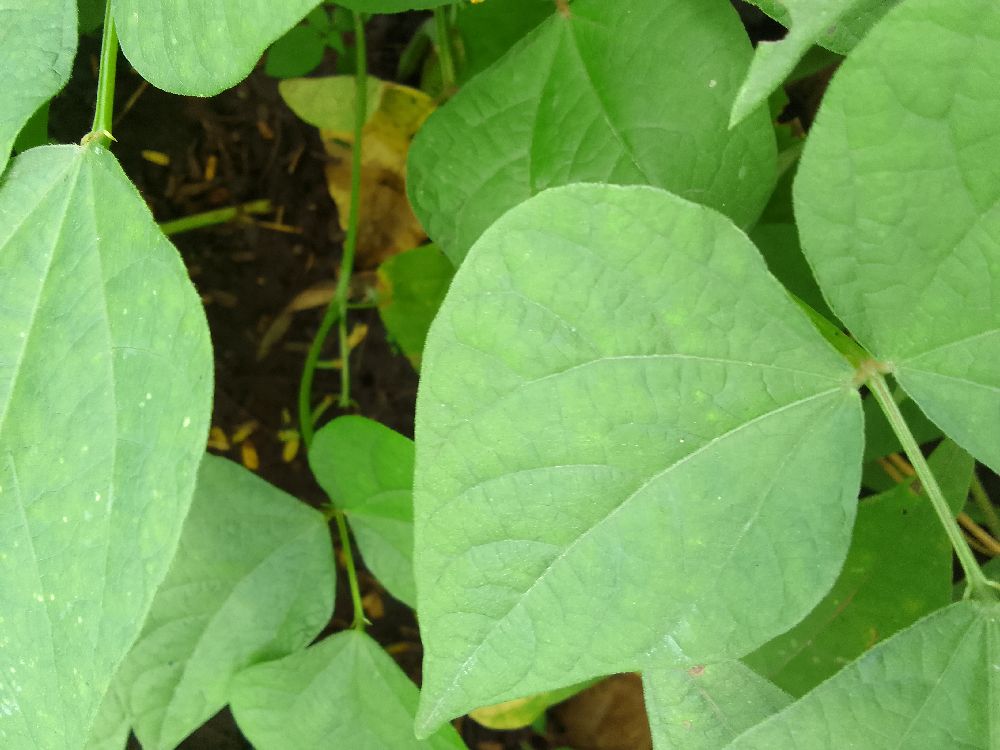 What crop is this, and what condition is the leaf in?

common bean, healthy
